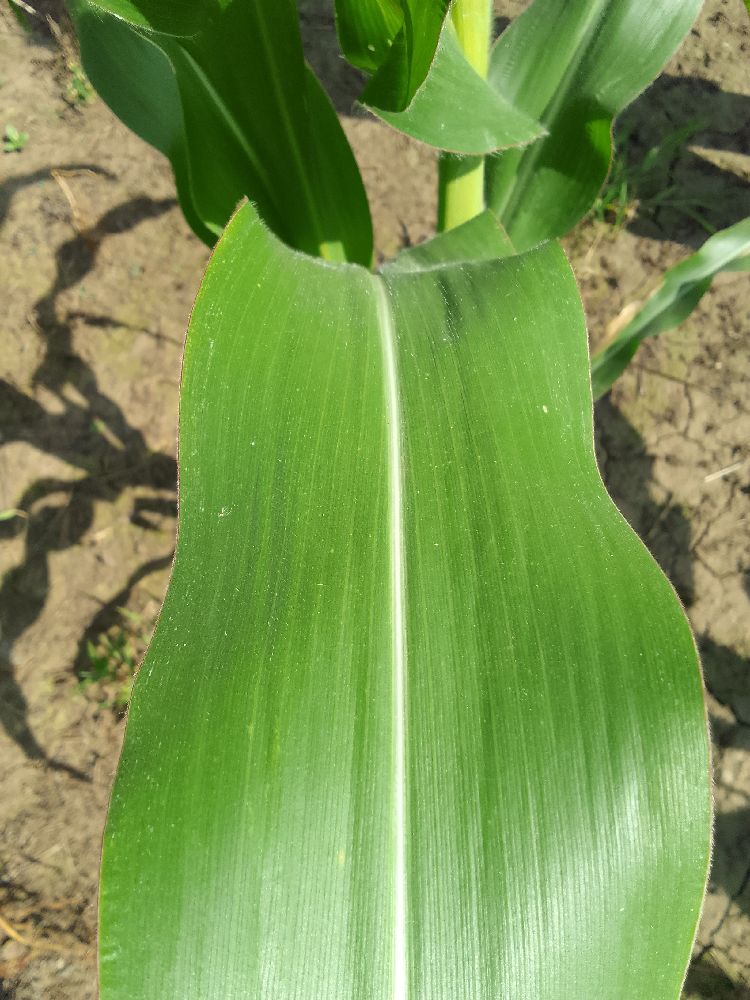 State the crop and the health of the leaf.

maize, healthy
